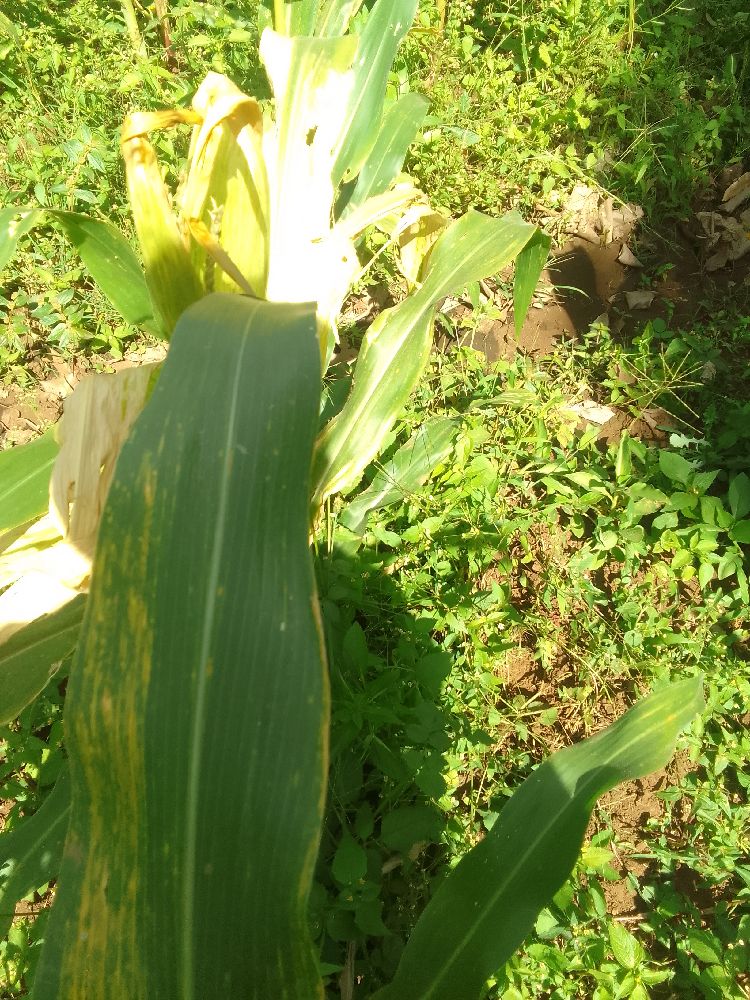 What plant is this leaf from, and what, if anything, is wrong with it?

maize, maize lethal necrosis
